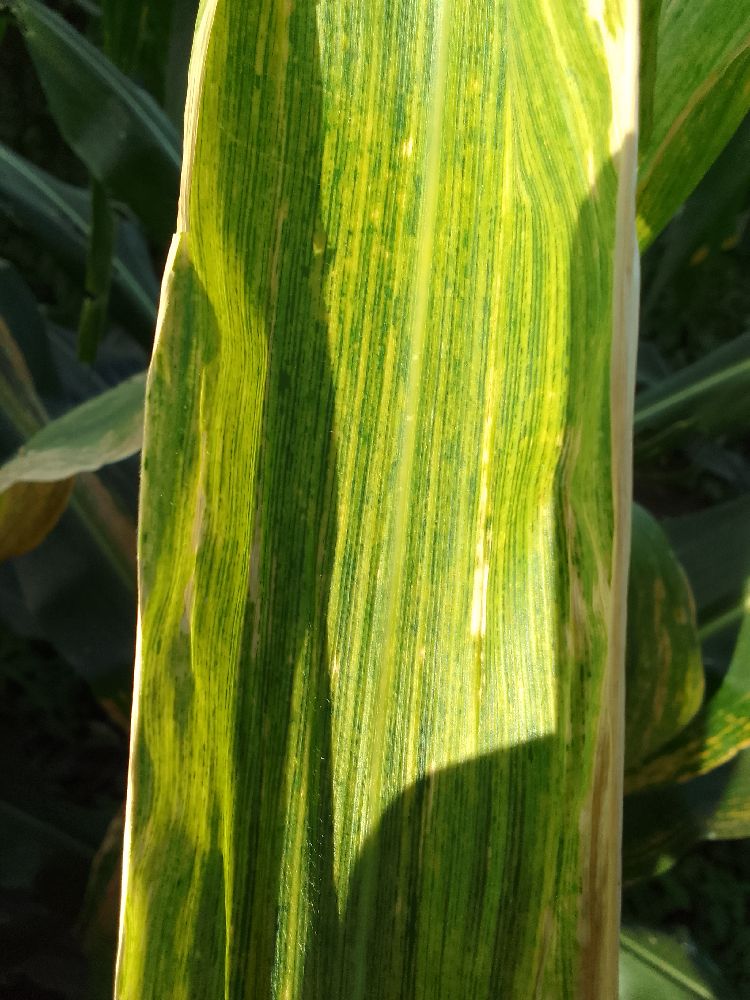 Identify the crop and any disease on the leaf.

maize, maize lethal necrosis
